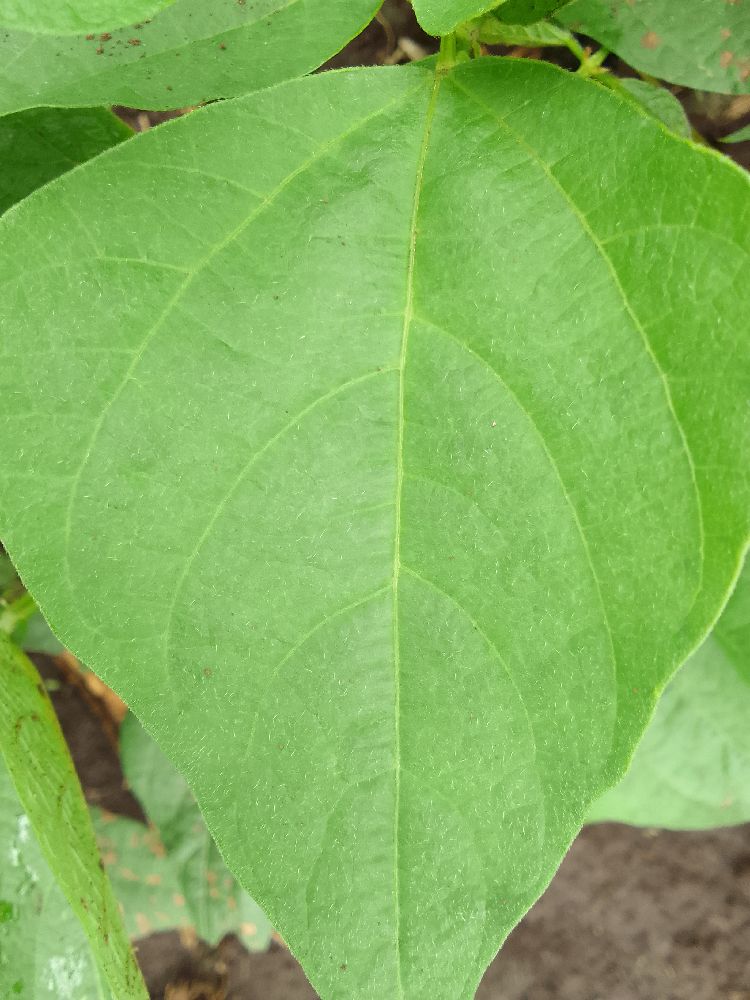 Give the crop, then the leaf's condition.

common bean, healthy
